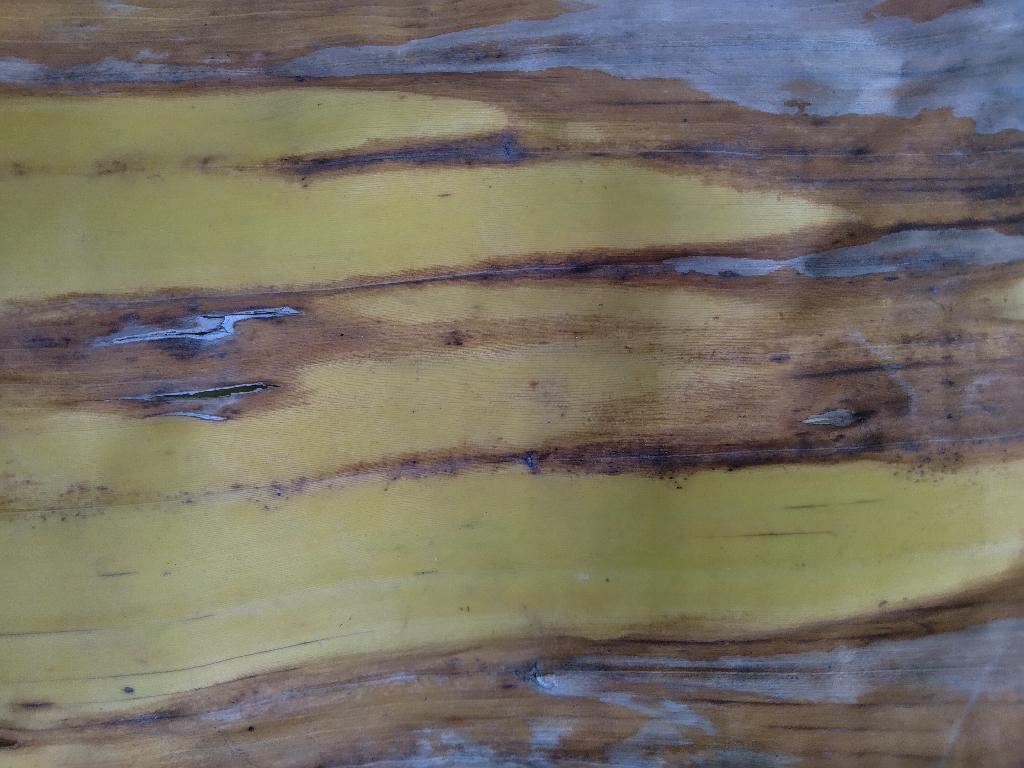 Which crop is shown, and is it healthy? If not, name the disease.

banana, fusarium wilt race 1
